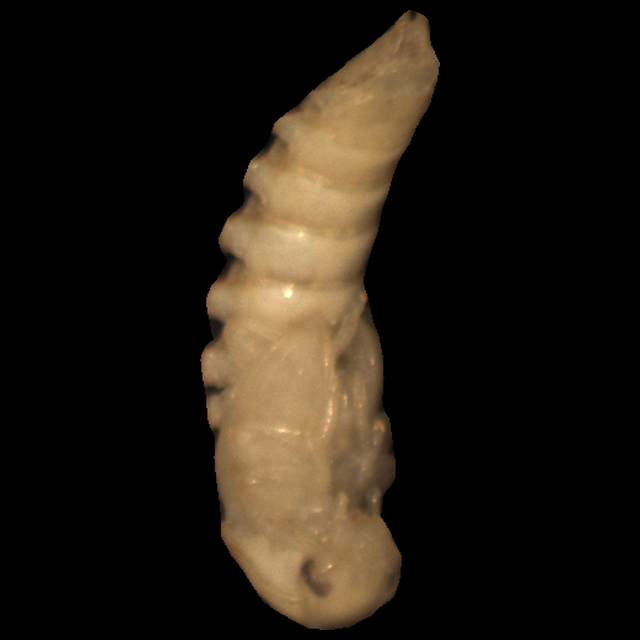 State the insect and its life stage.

mealworm pupa
